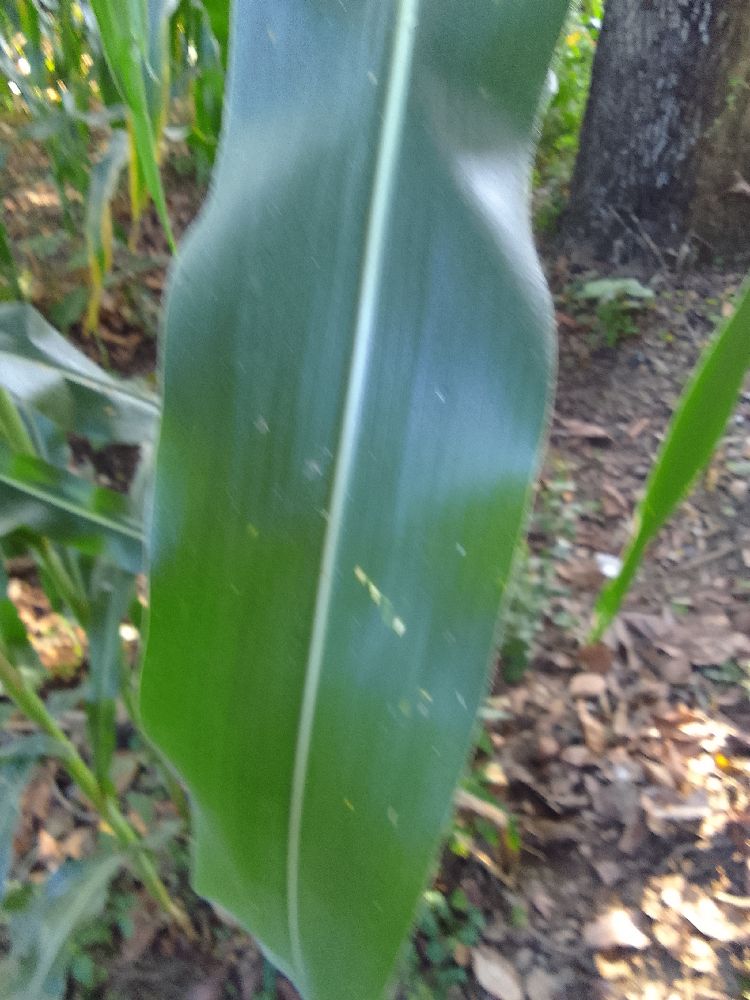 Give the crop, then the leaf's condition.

maize, healthy
